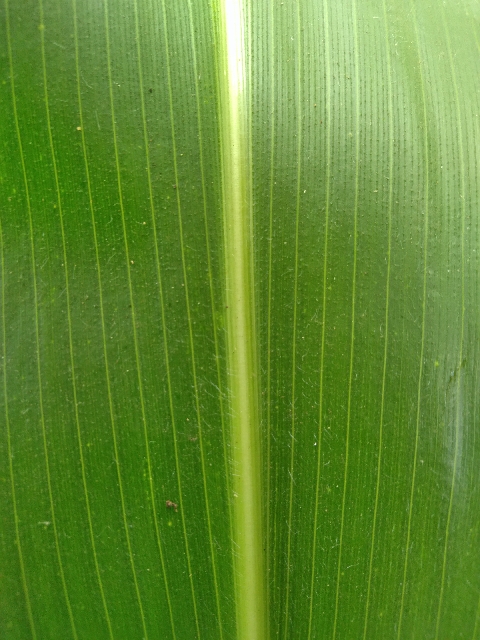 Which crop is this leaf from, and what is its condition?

maize, healthy
